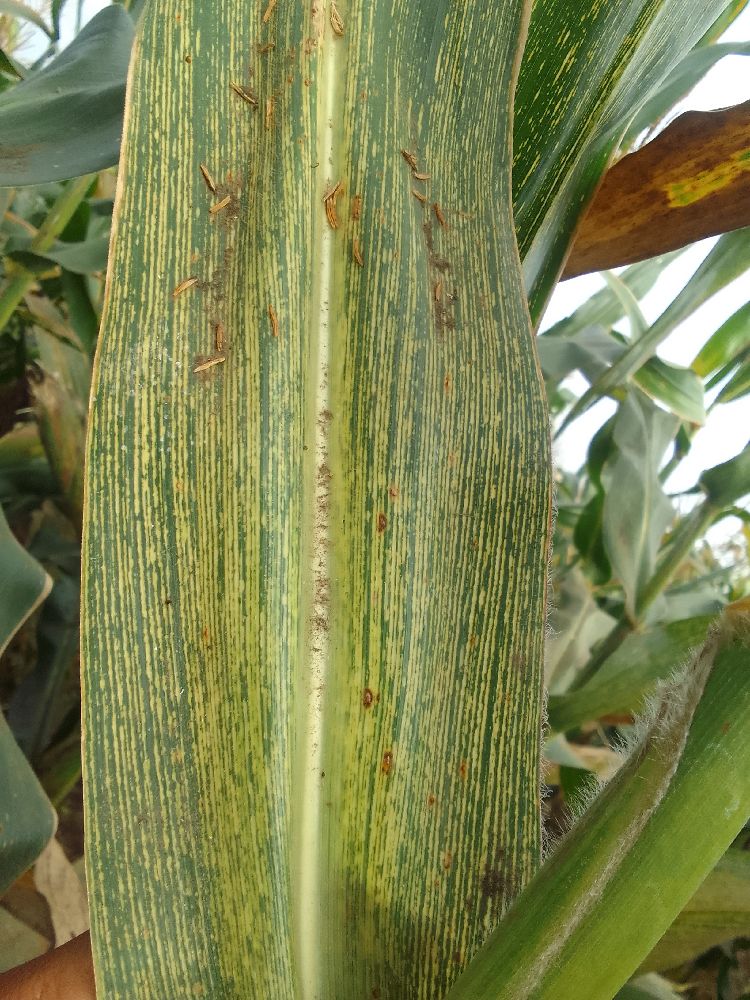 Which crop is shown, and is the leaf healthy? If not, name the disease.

maize, maize streak virus
